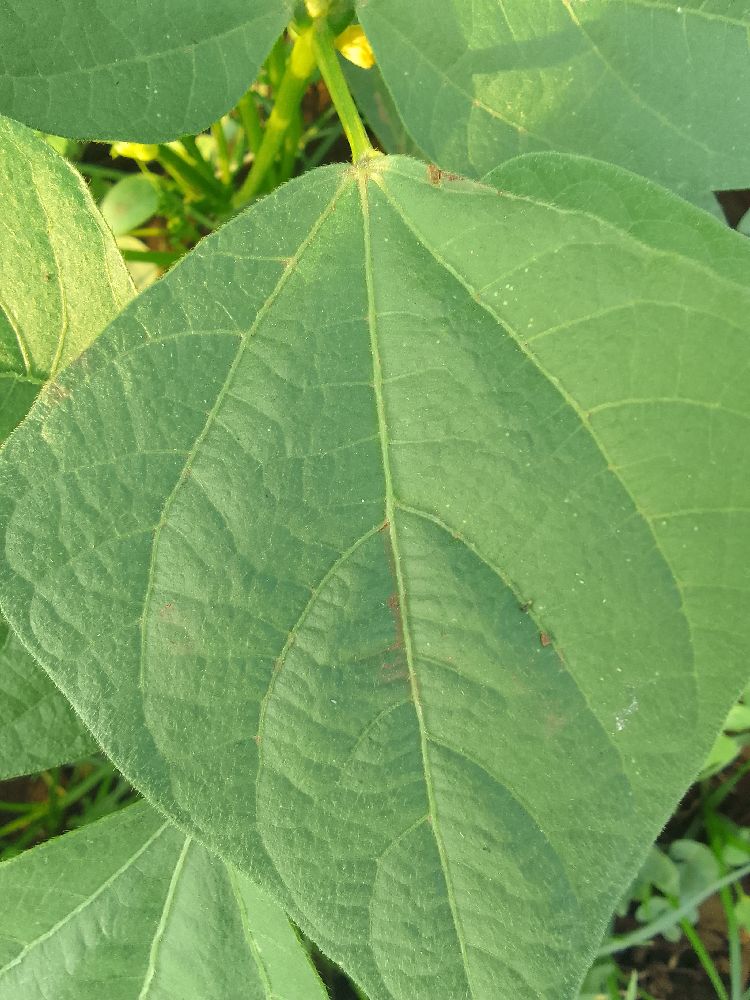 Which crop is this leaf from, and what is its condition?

common bean, healthy
